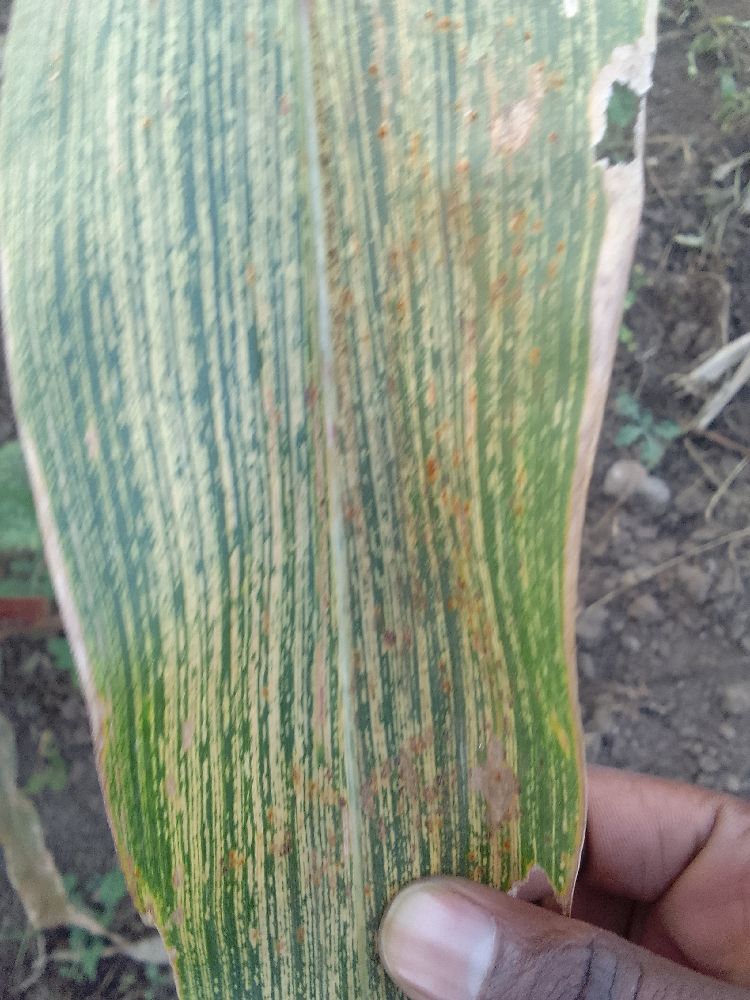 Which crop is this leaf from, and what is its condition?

maize, maize streak virus
